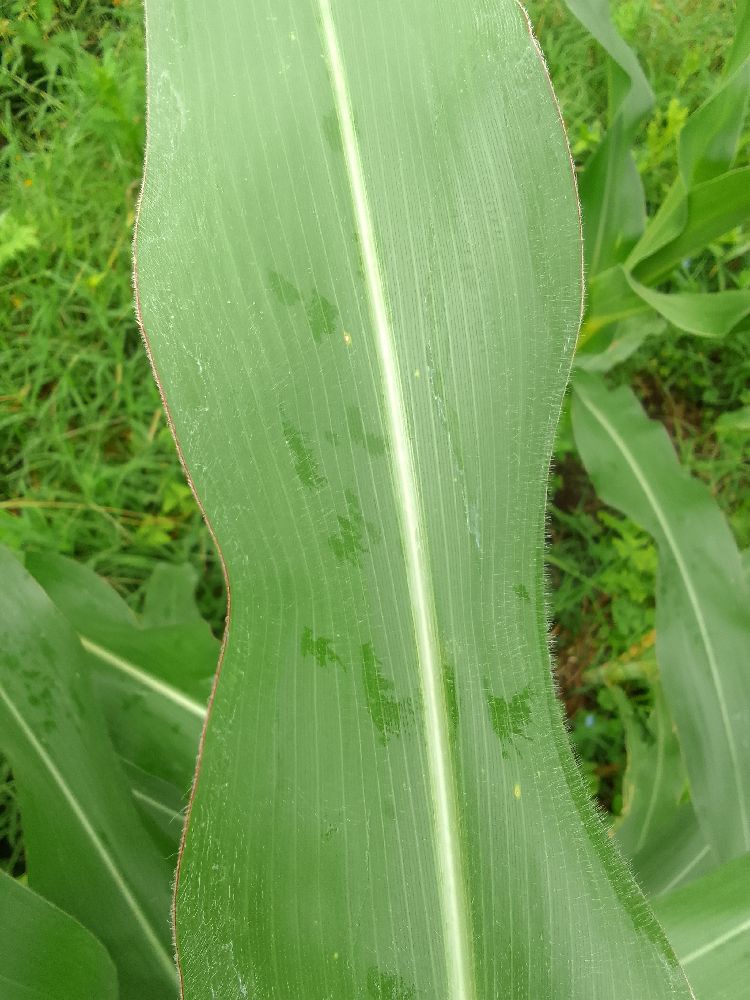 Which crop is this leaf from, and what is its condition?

maize, healthy
